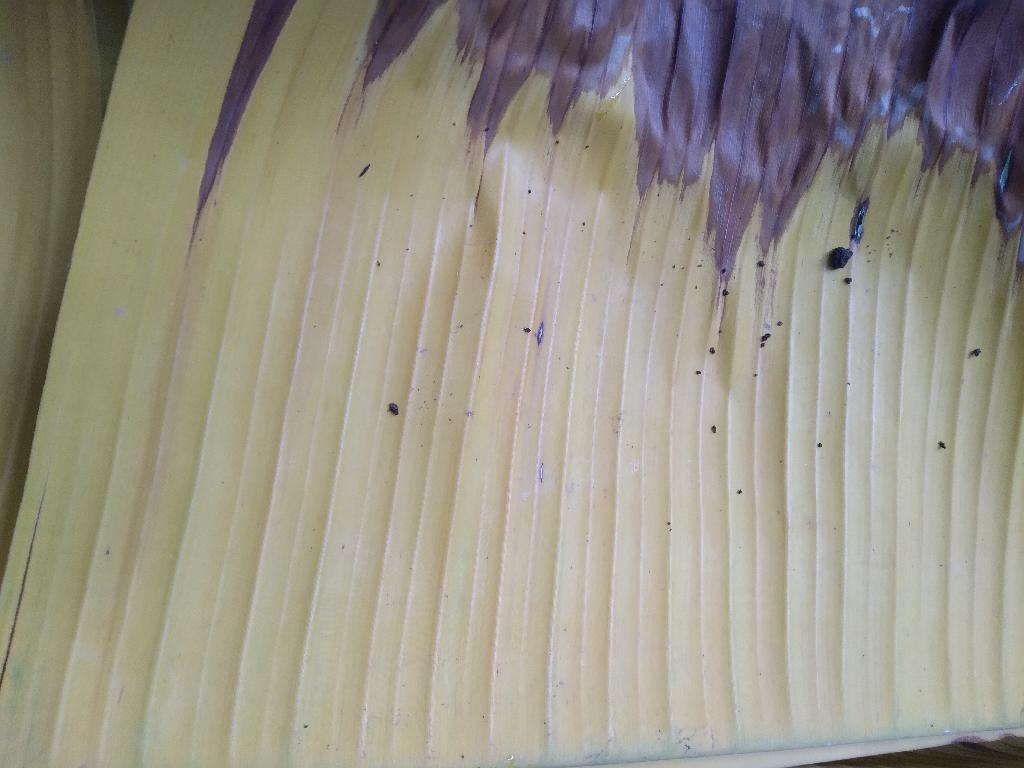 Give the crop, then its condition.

banana, fusarium wilt race 1
